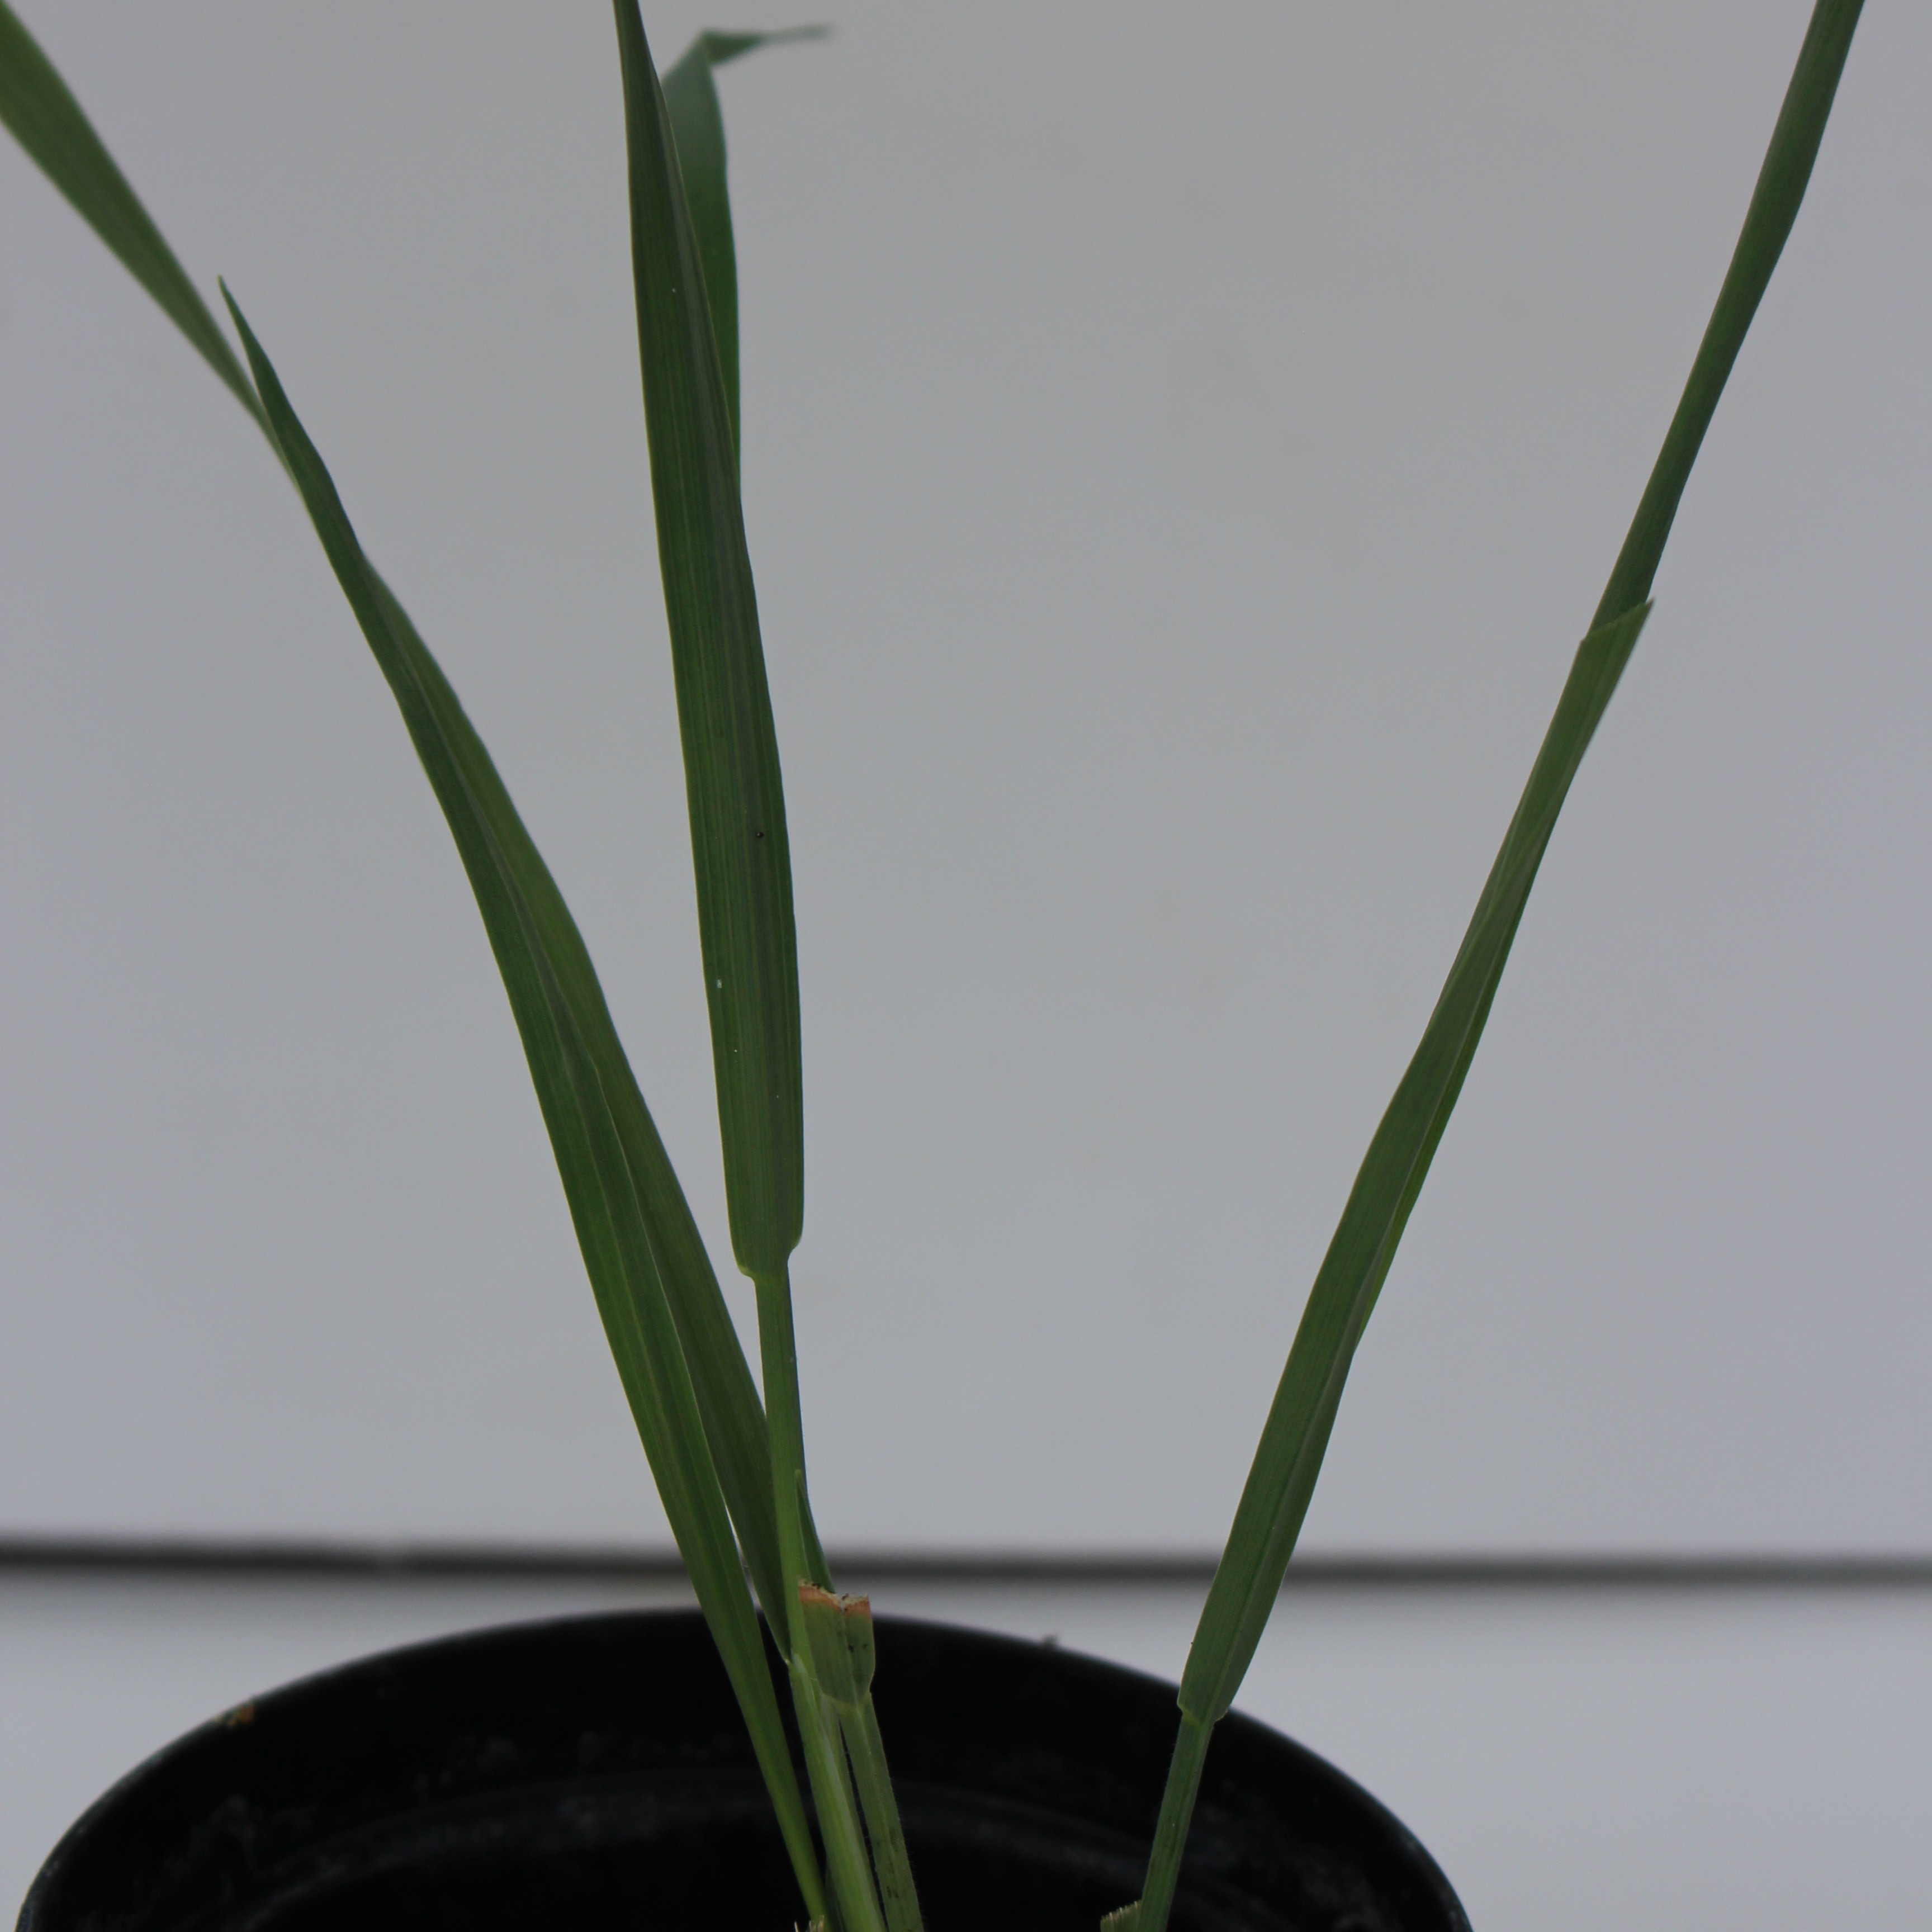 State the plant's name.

Avena sterilis
